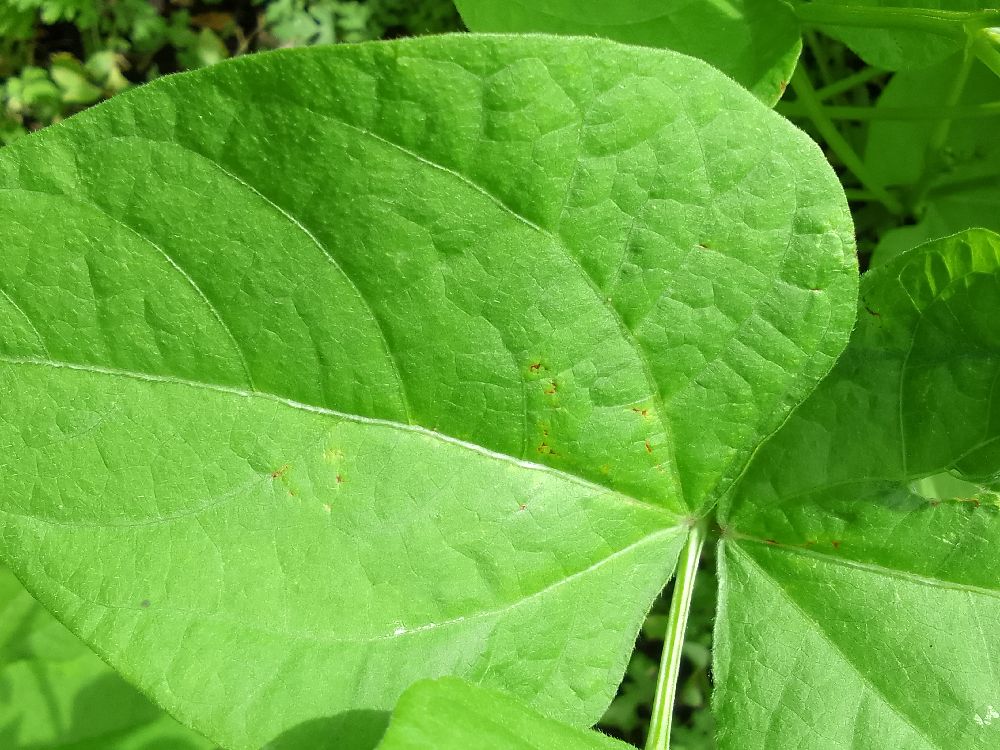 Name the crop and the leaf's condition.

common bean, healthy
